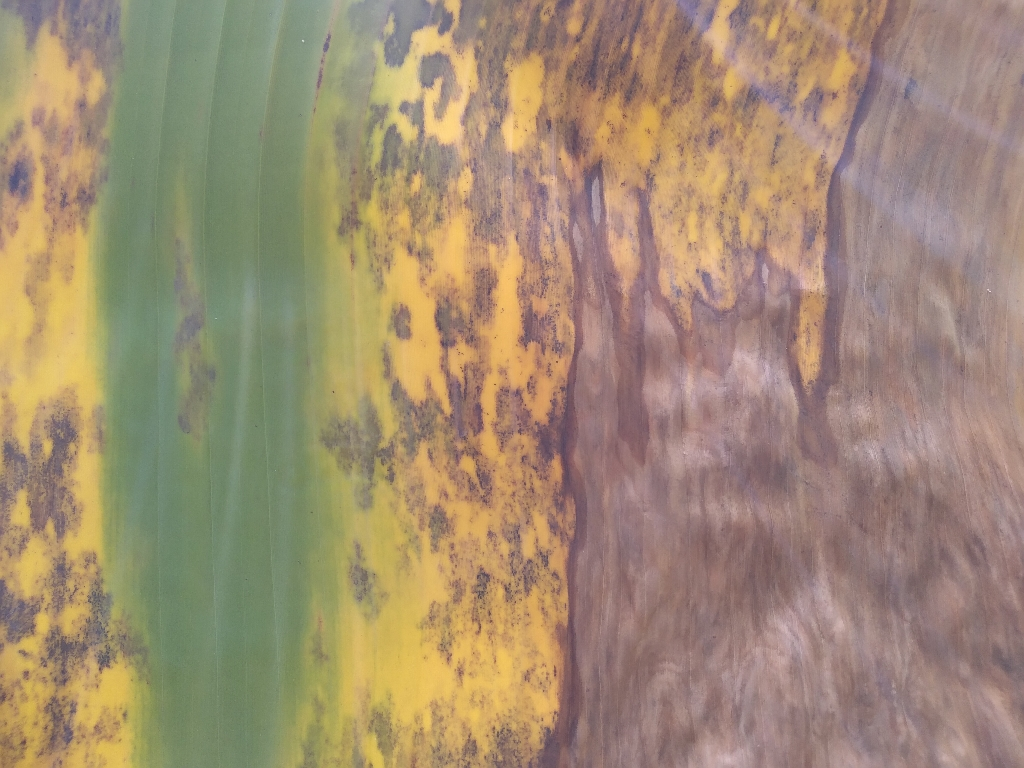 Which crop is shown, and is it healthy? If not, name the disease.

banana, black sigatoka
